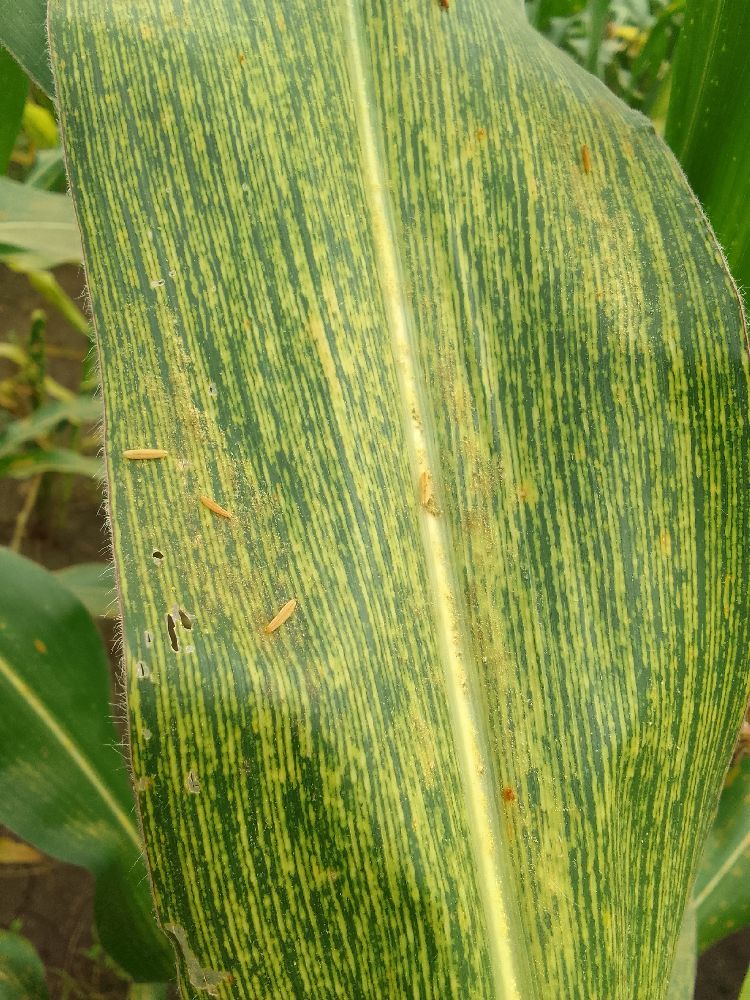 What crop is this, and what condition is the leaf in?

maize, maize streak virus
